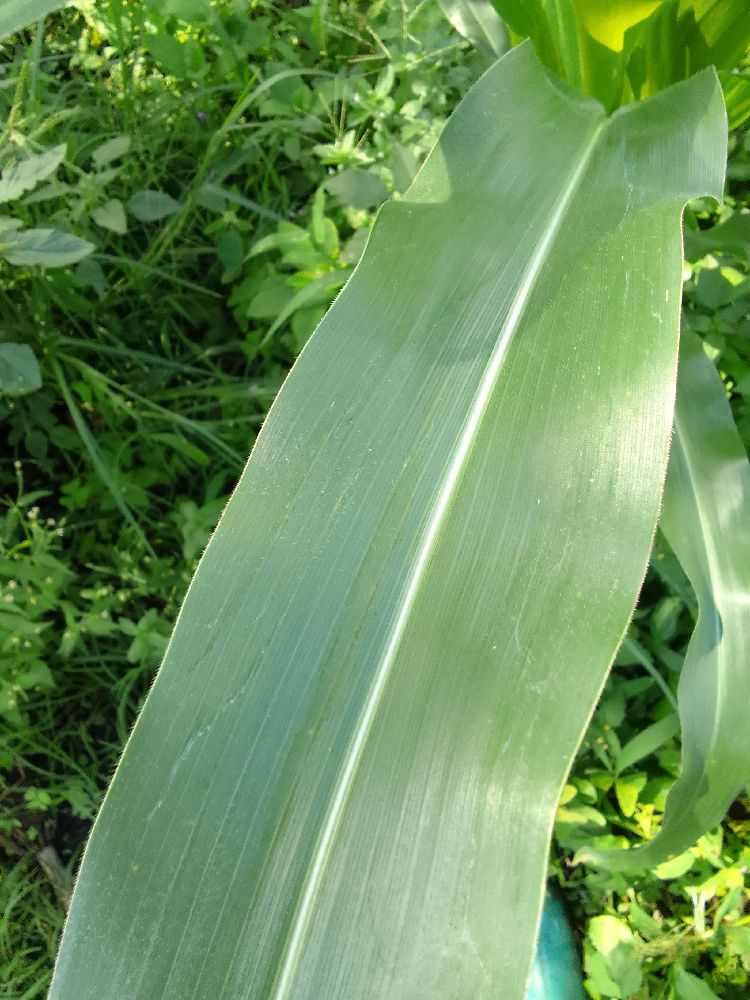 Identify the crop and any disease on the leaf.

maize, healthy
